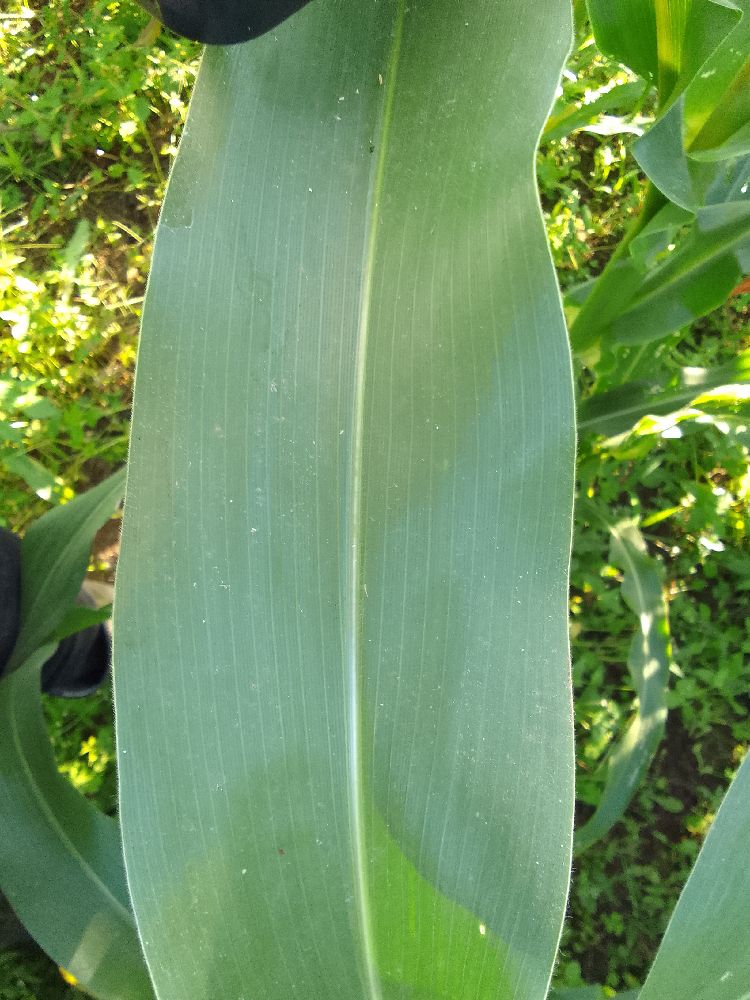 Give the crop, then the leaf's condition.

maize, healthy
